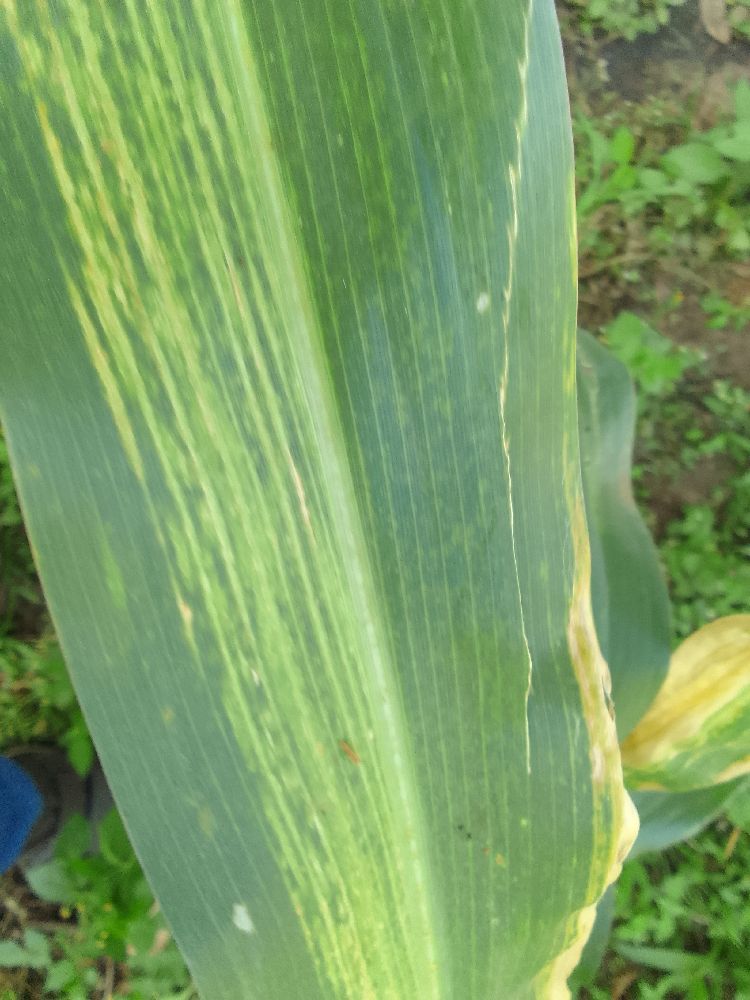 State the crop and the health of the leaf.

maize, maize lethal necrosis
